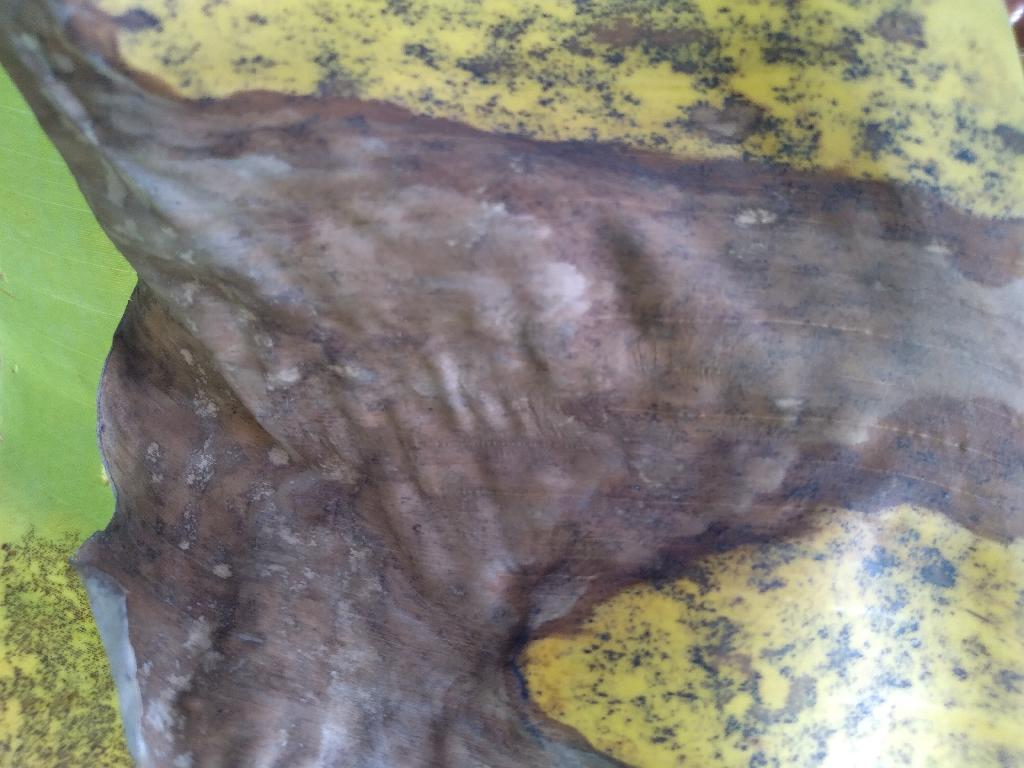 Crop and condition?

banana, black sigatoka
